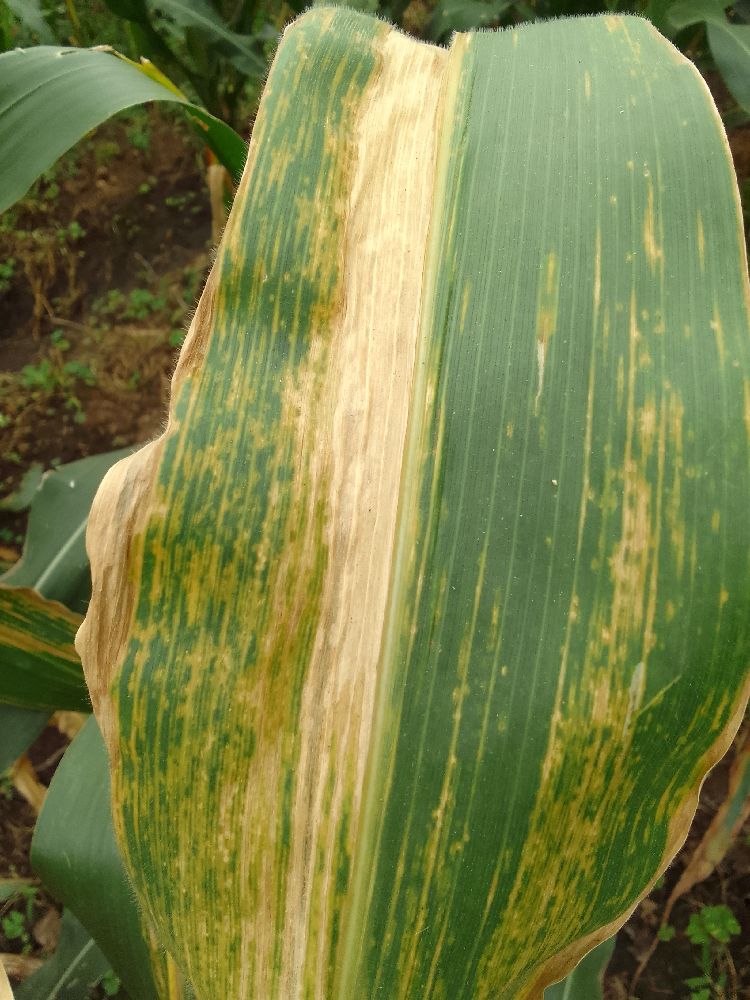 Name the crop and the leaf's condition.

maize, maize lethal necrosis
